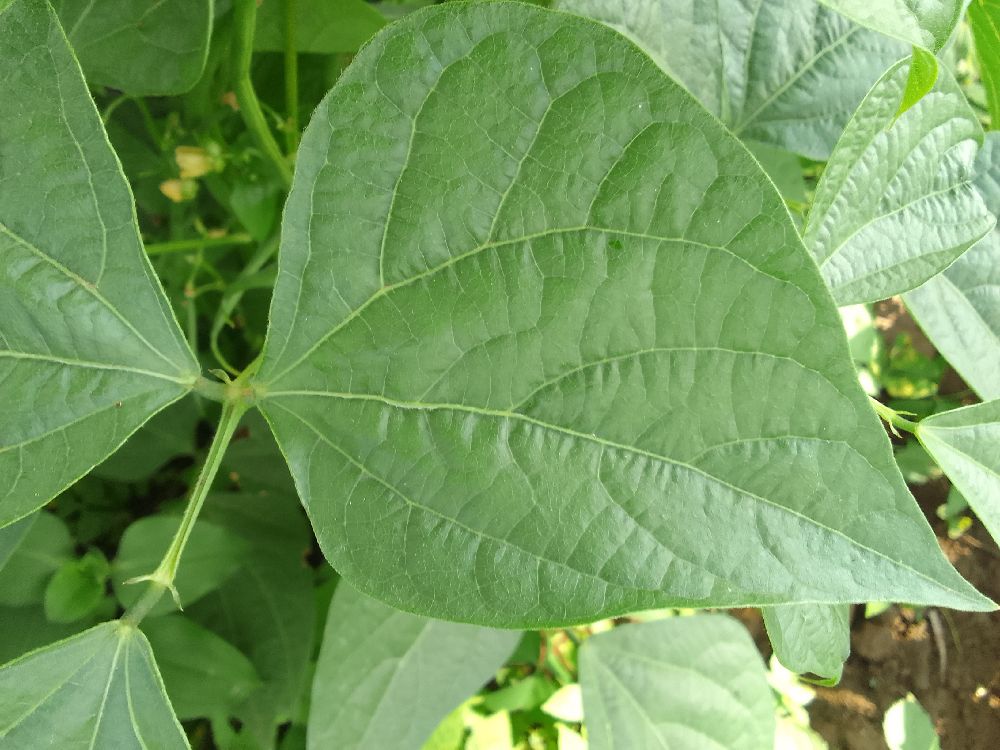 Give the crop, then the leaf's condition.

common bean, healthy
